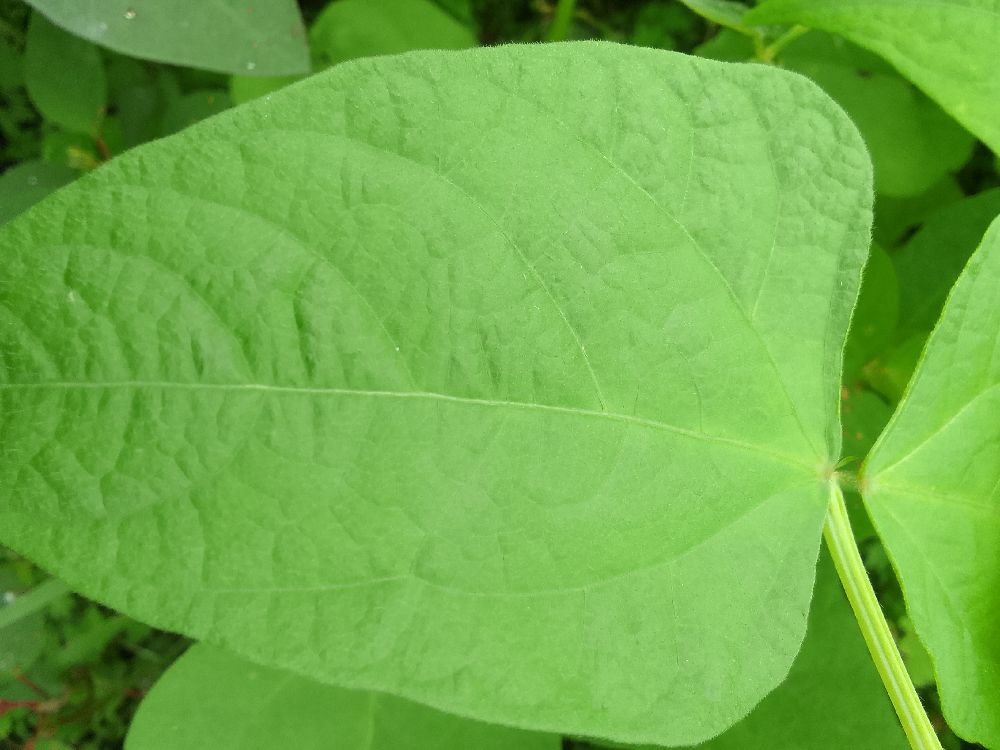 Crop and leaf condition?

common bean, healthy
